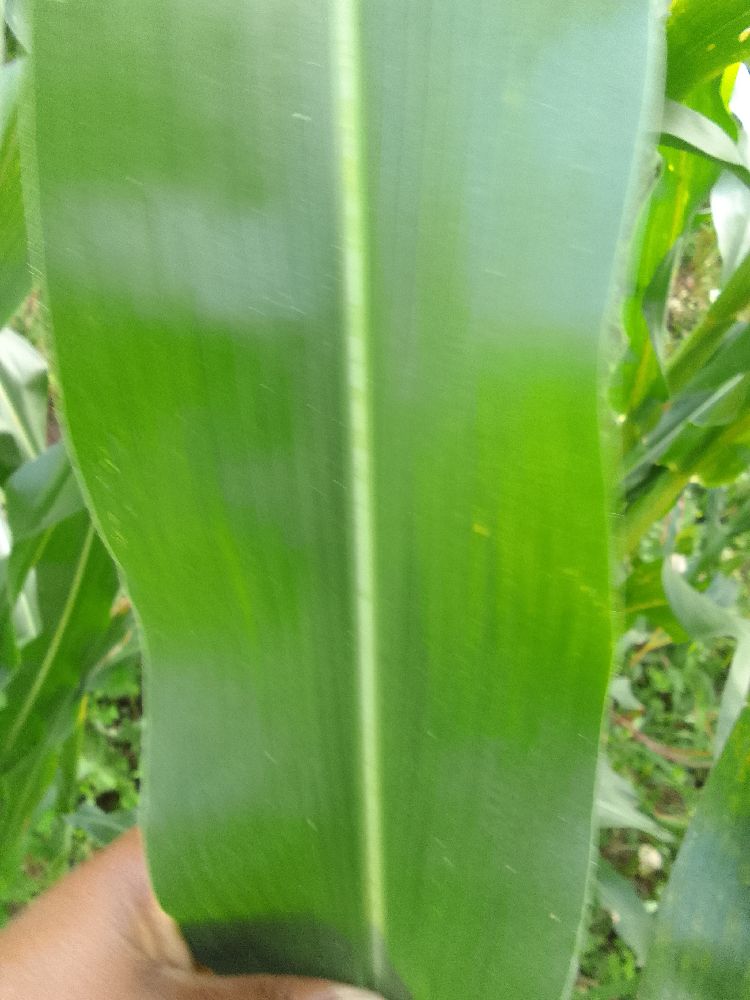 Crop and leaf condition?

maize, healthy
